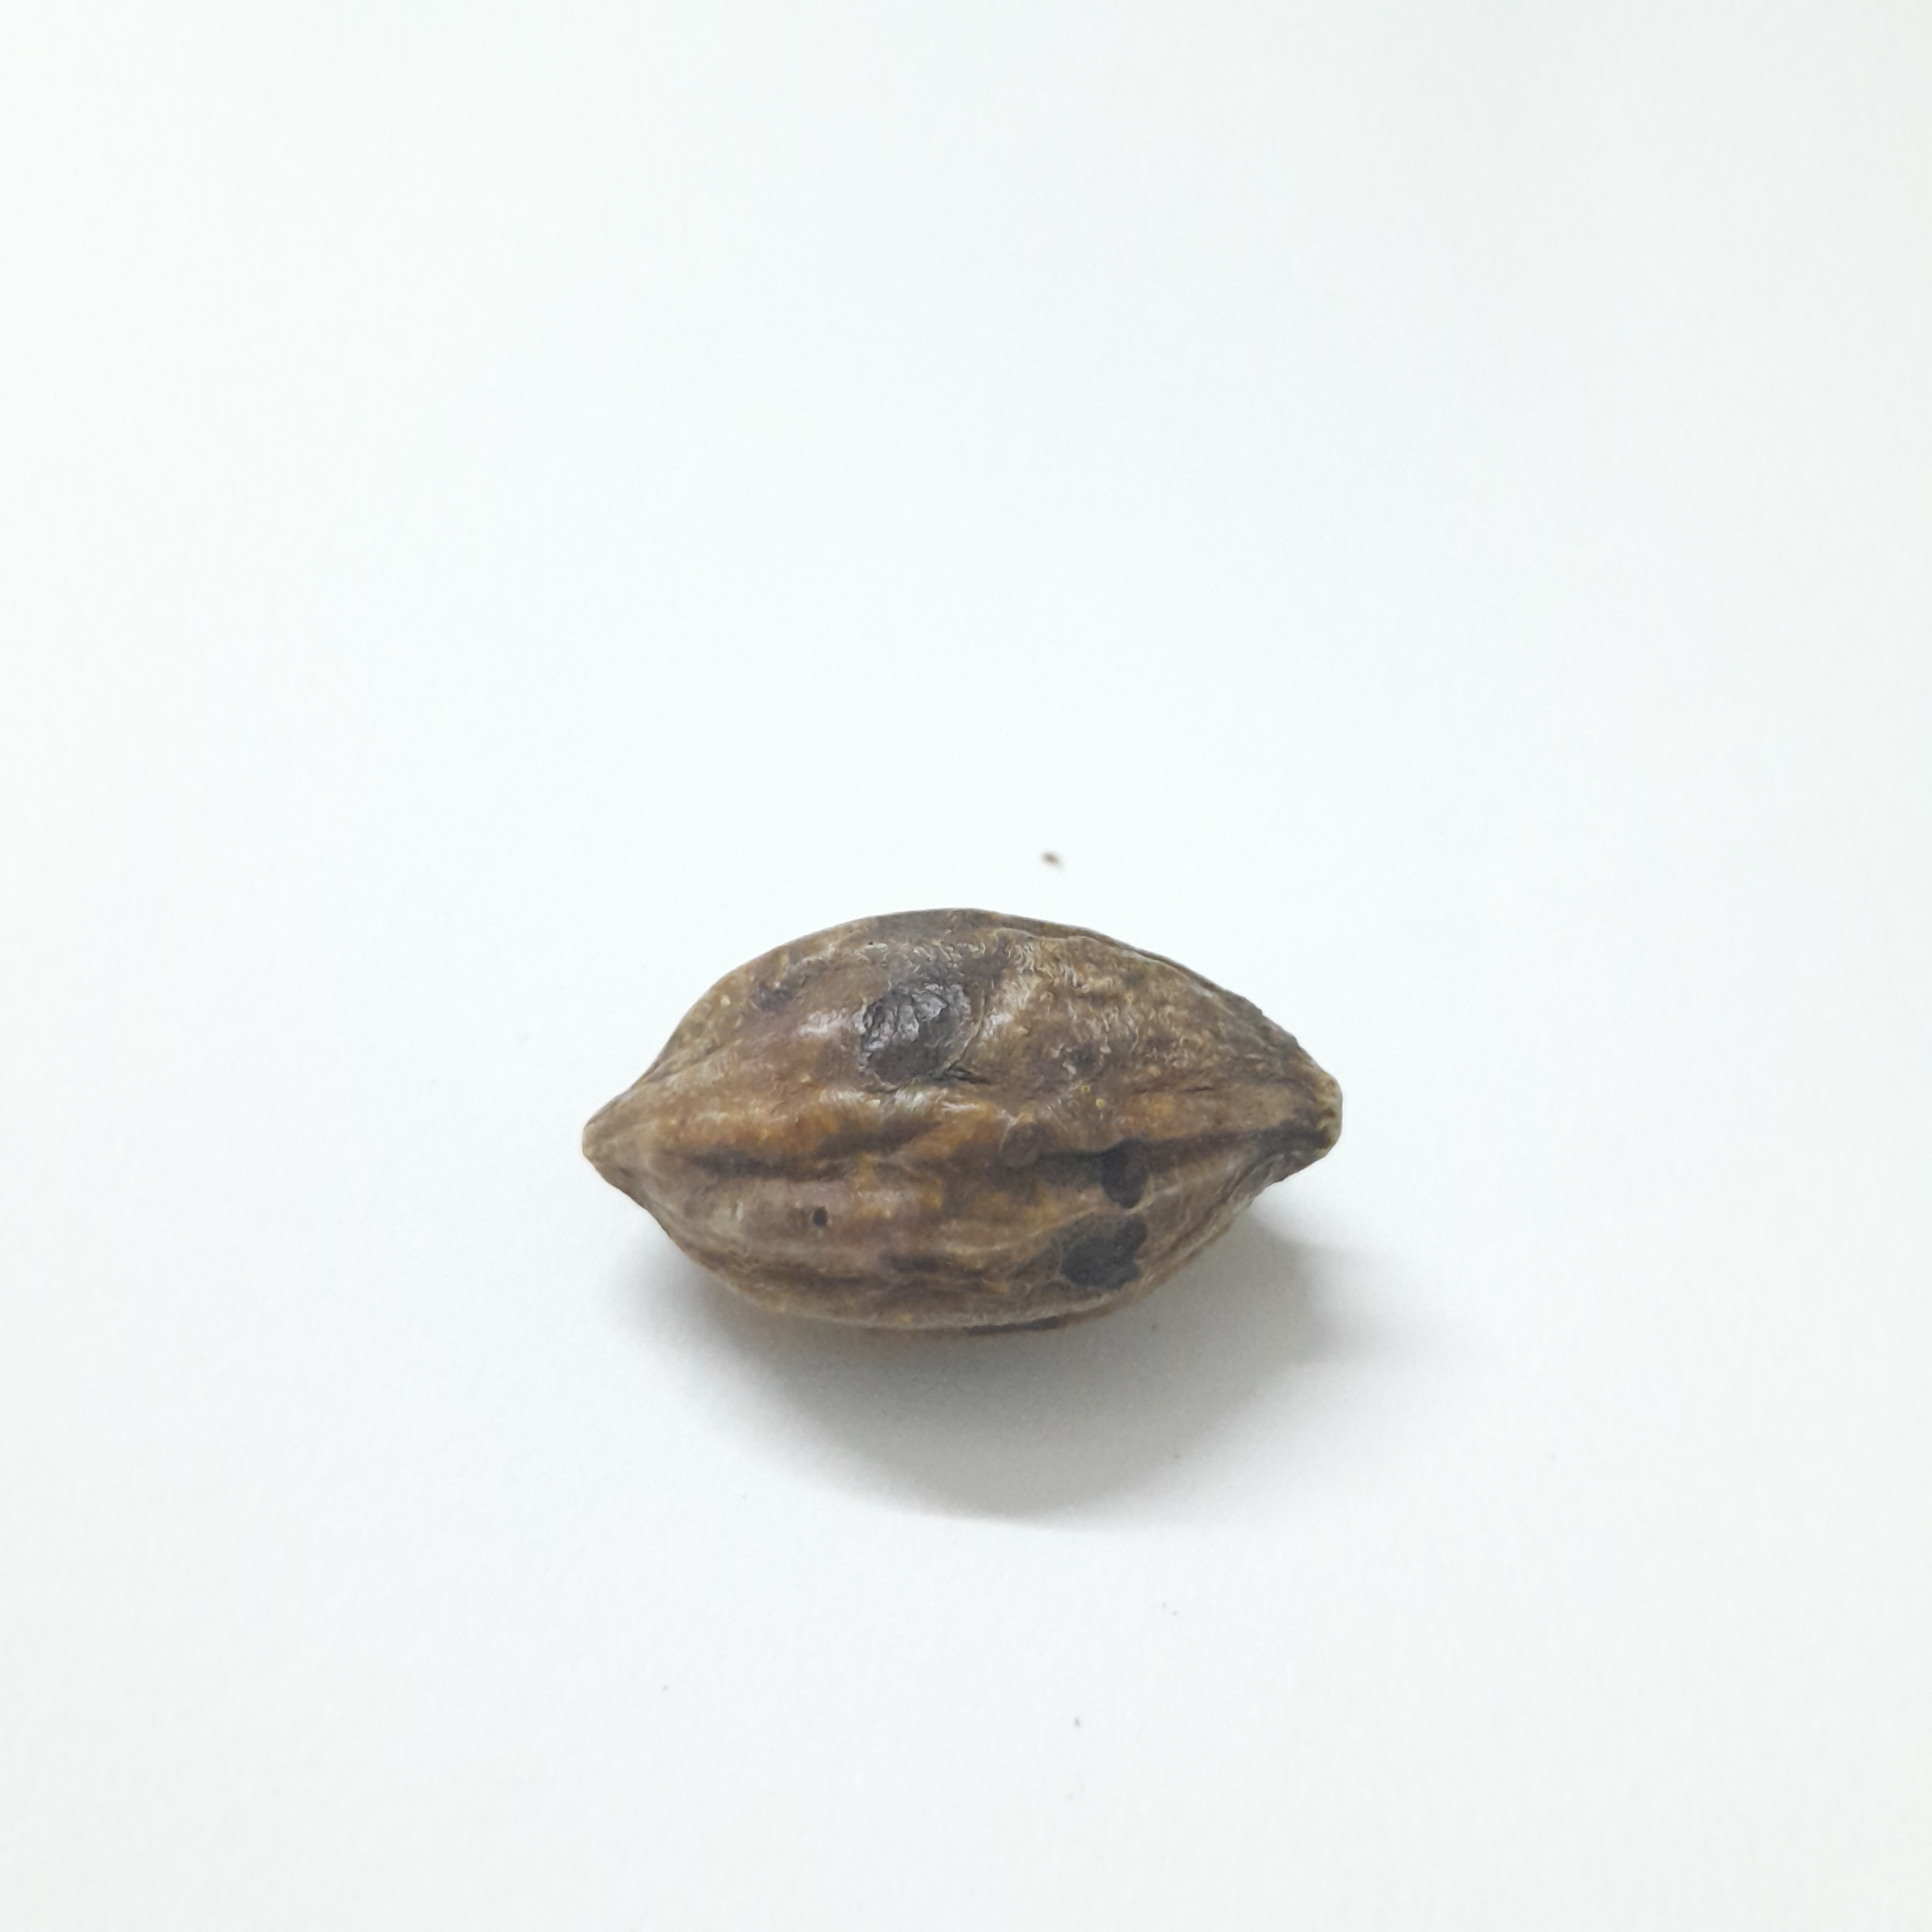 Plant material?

hirdaa
